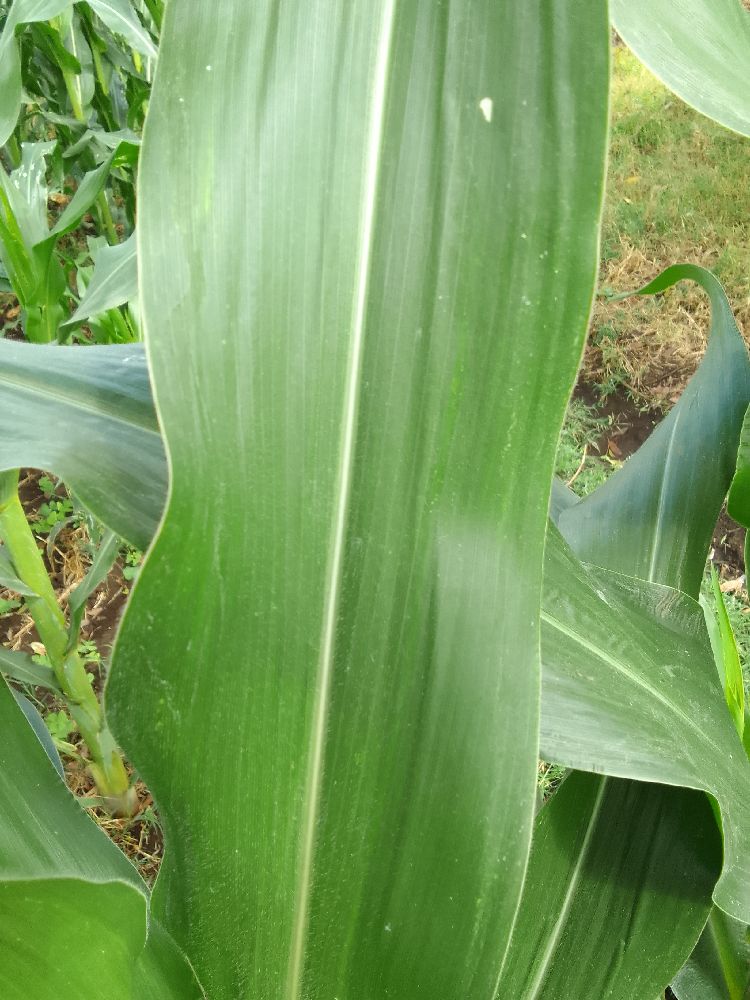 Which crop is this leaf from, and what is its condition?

maize, healthy
